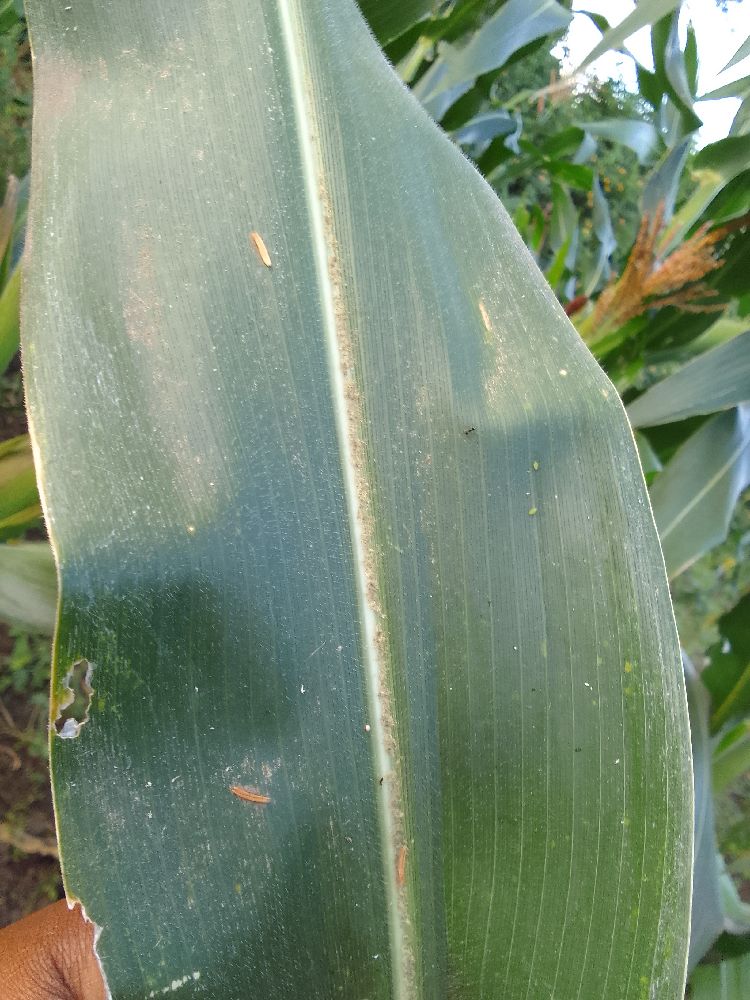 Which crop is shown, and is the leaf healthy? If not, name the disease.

maize, healthy
